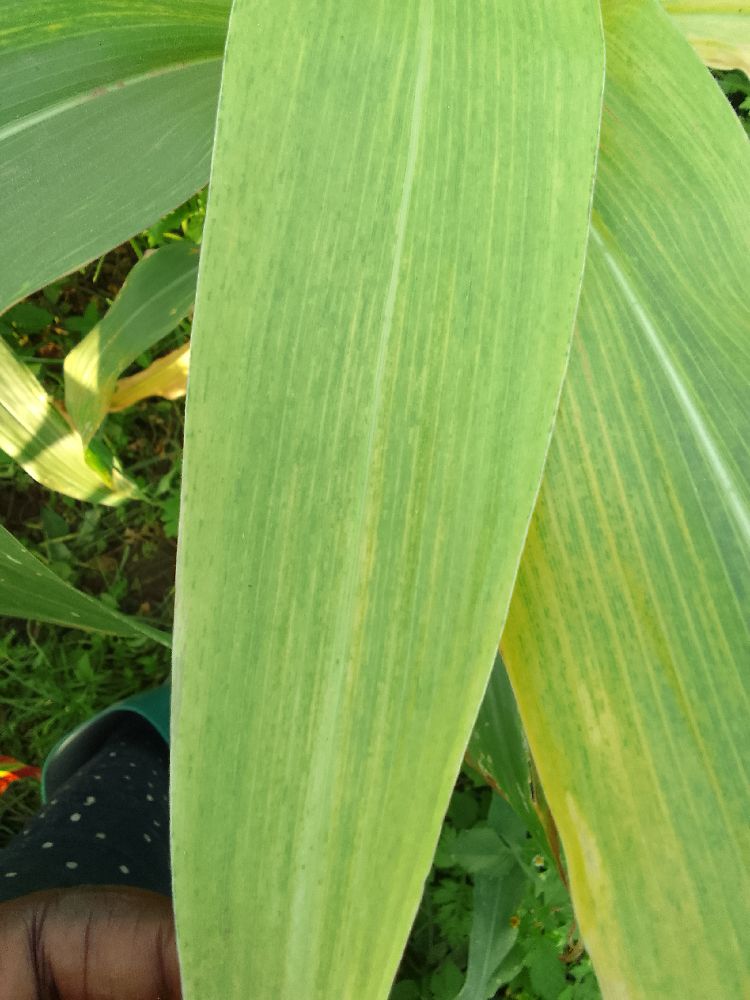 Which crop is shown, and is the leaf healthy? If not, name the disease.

maize, maize lethal necrosis
